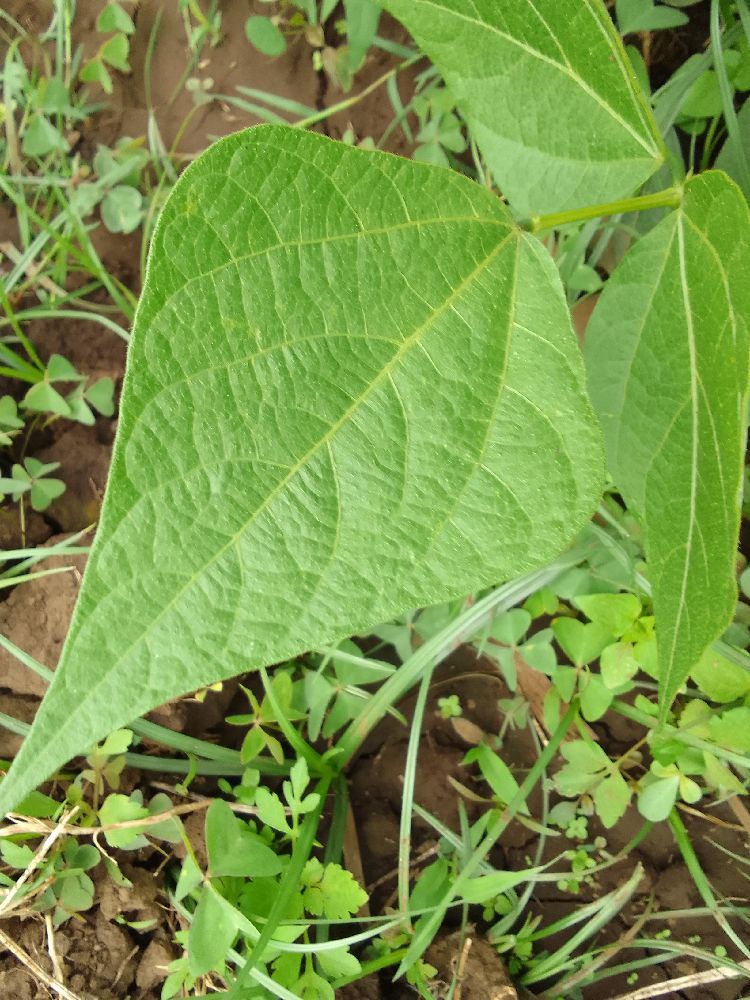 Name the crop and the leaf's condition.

common bean, healthy
